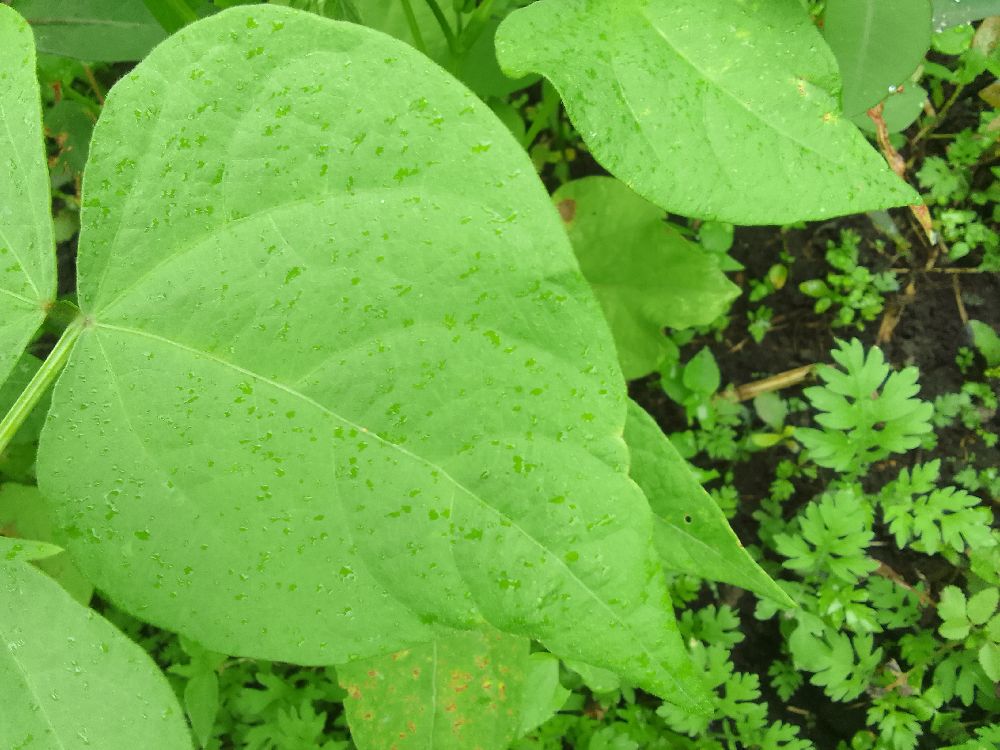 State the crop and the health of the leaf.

common bean, healthy
